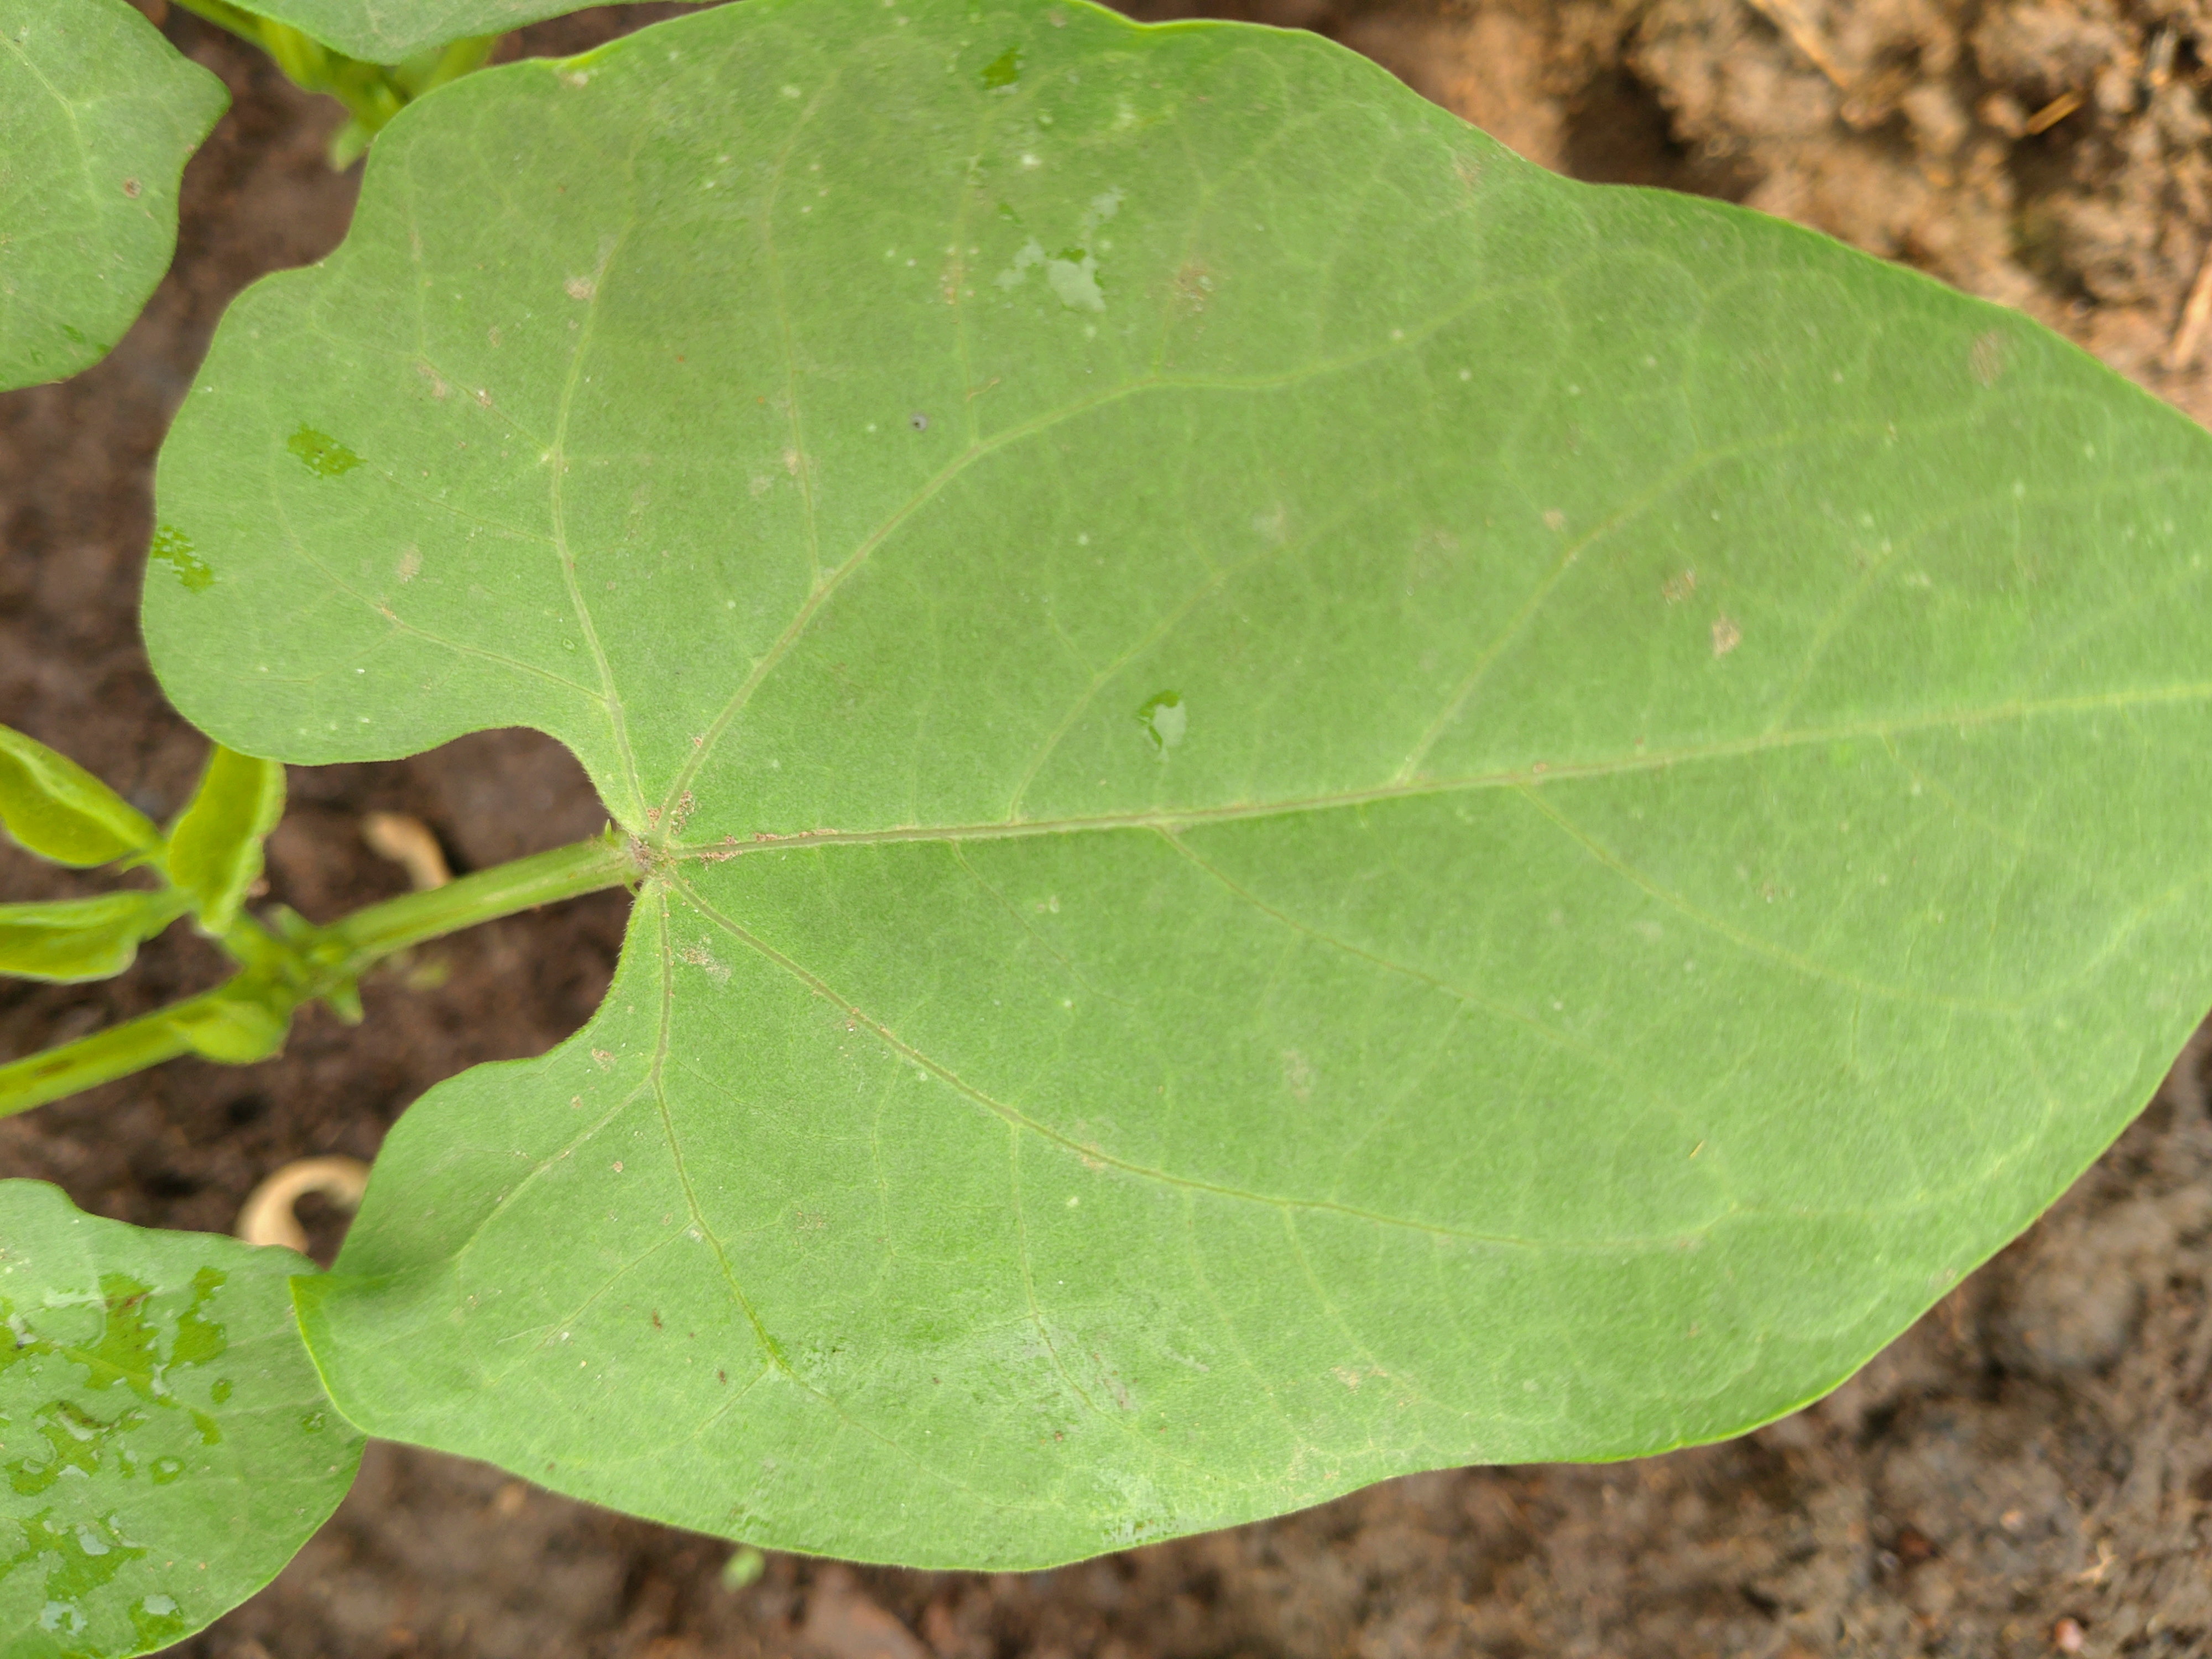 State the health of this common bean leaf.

healthy
